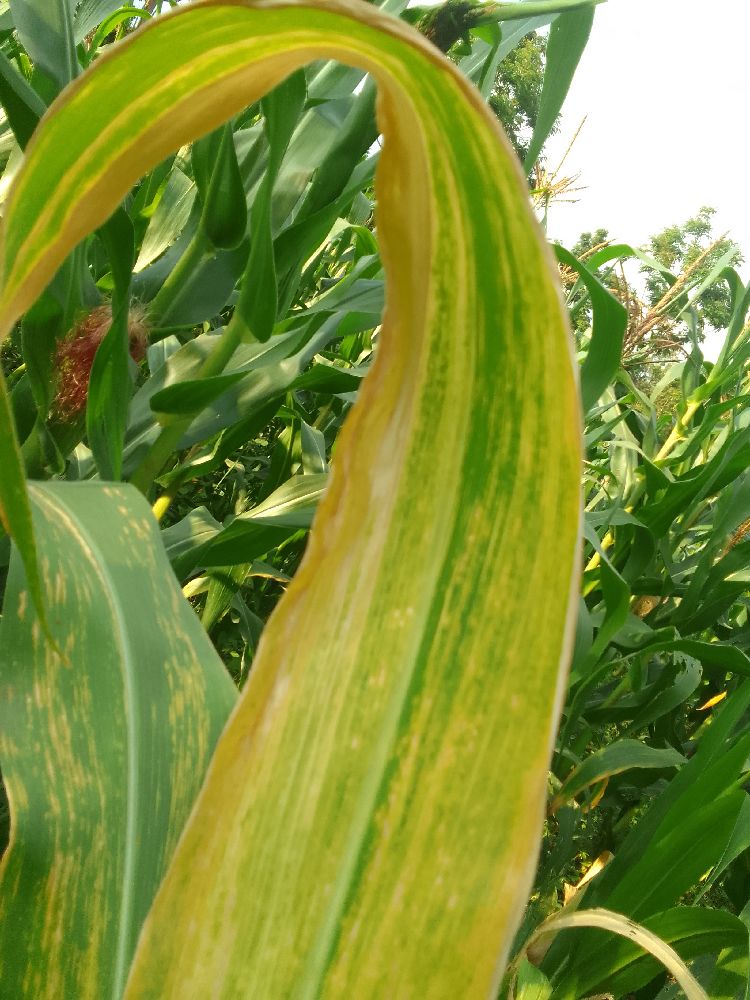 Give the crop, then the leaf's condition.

maize, maize lethal necrosis
